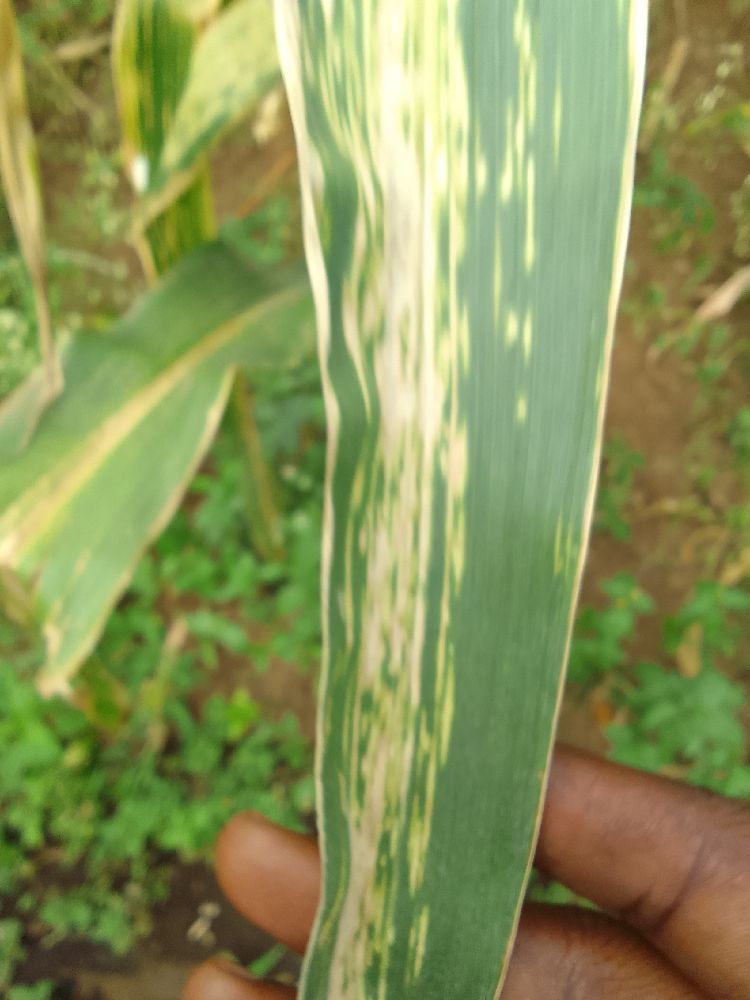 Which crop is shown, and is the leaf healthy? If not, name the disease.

maize, maize lethal necrosis
